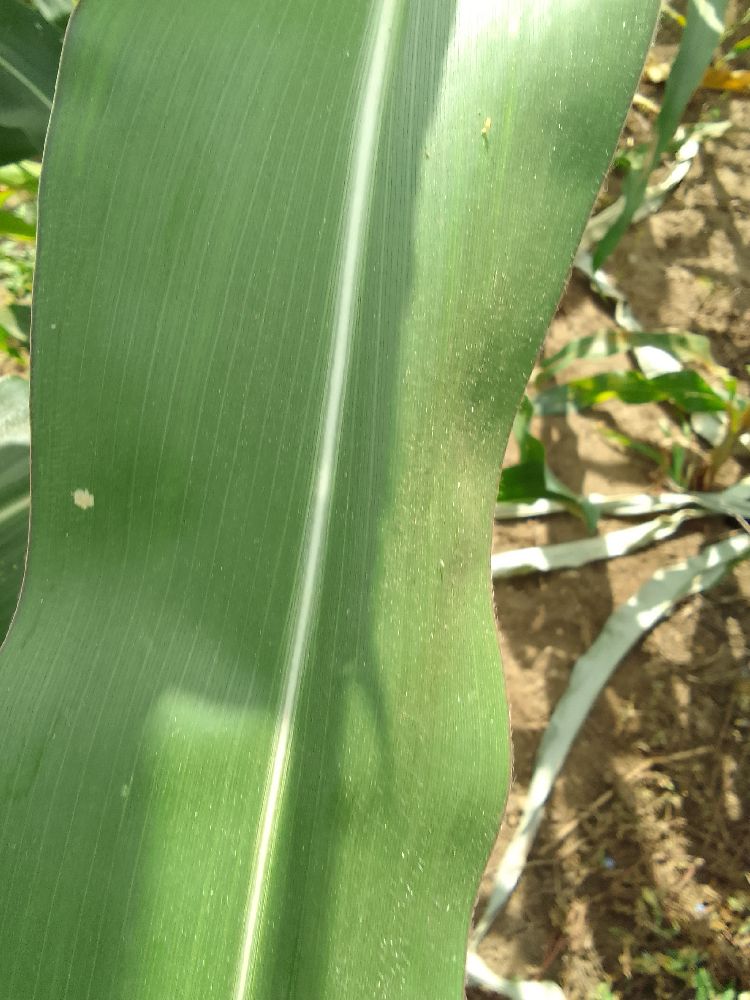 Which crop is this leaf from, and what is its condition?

maize, healthy
